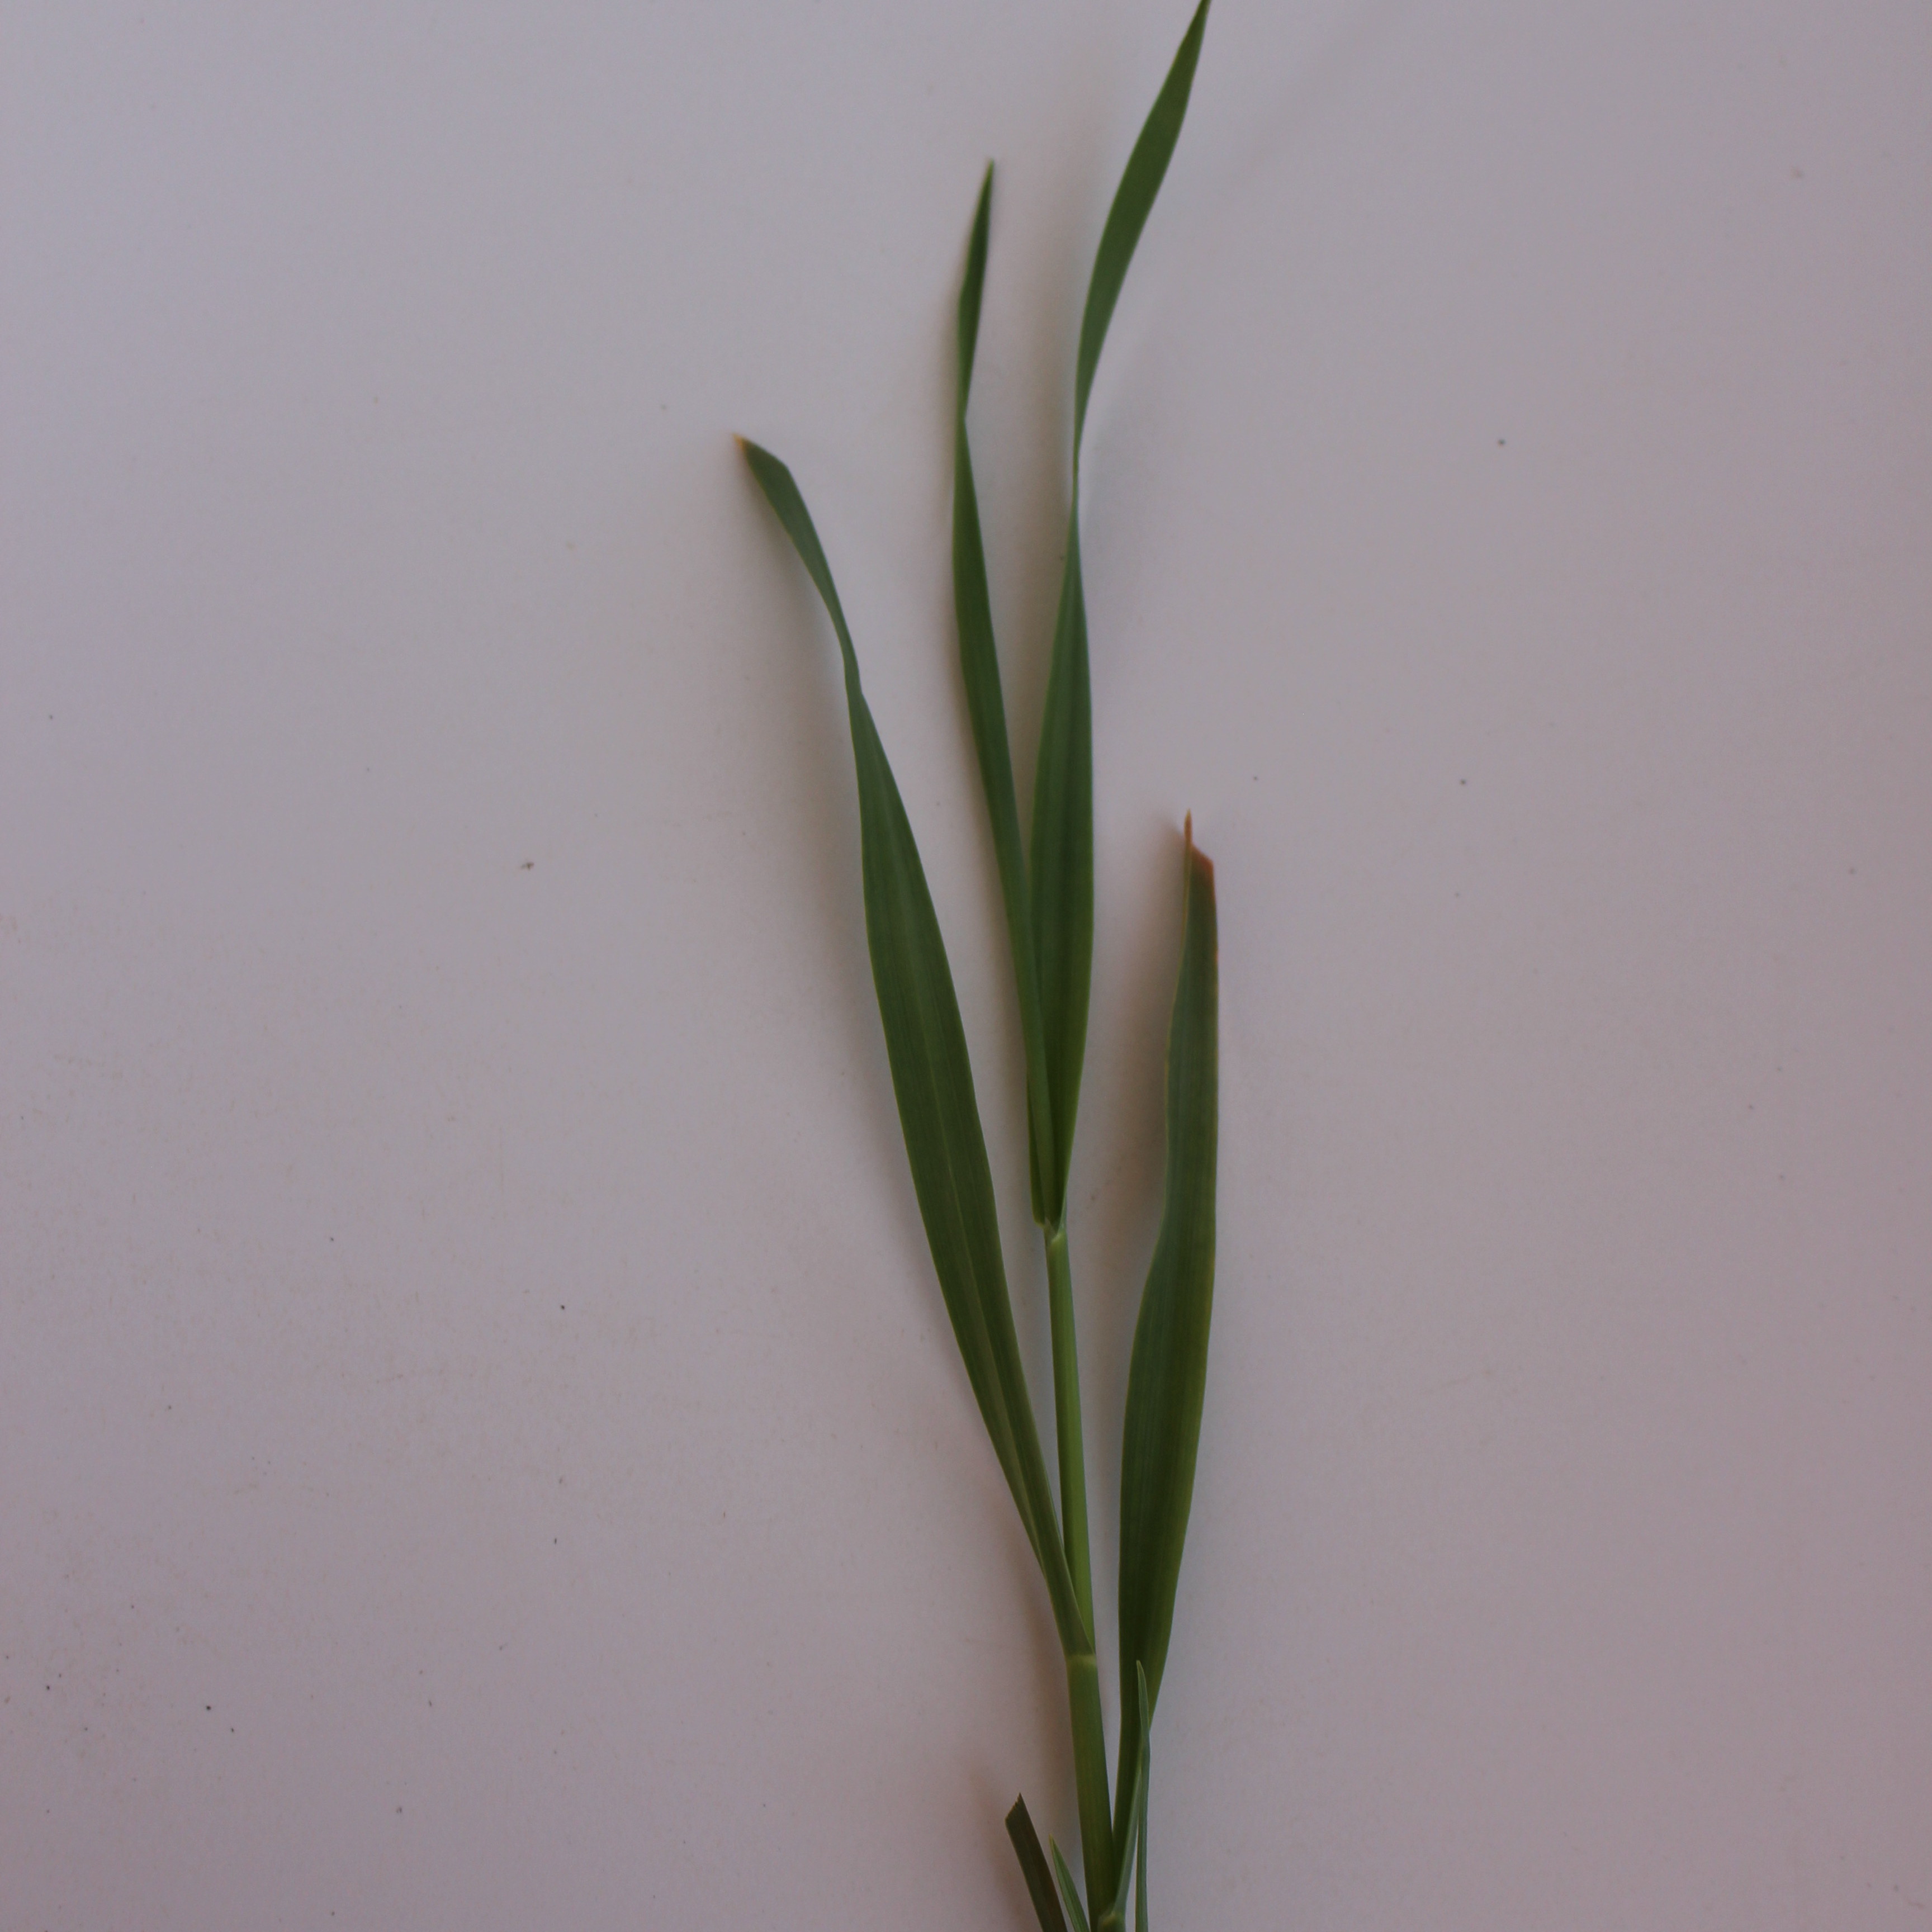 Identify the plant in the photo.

Avena sterilis
